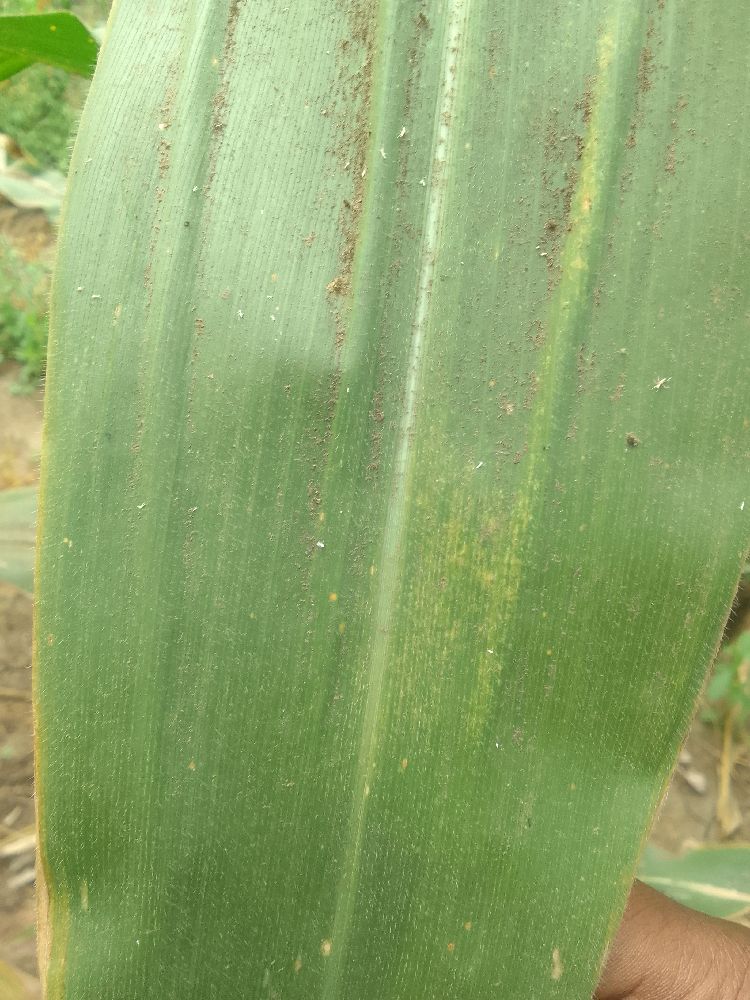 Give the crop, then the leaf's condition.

maize, healthy
